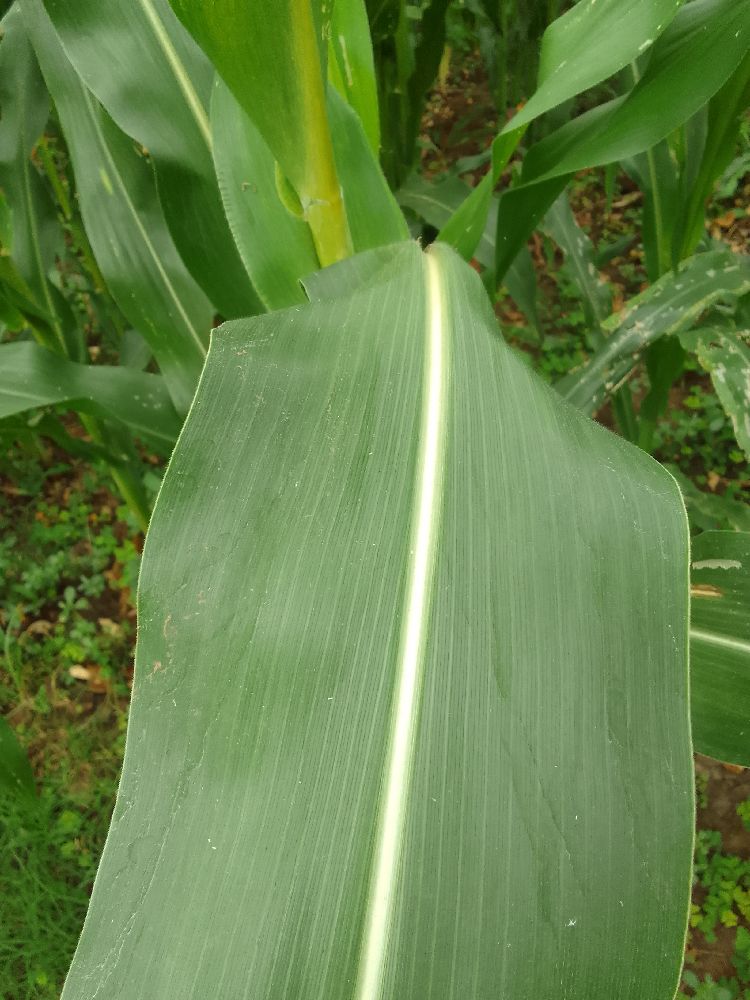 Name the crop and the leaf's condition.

maize, healthy
